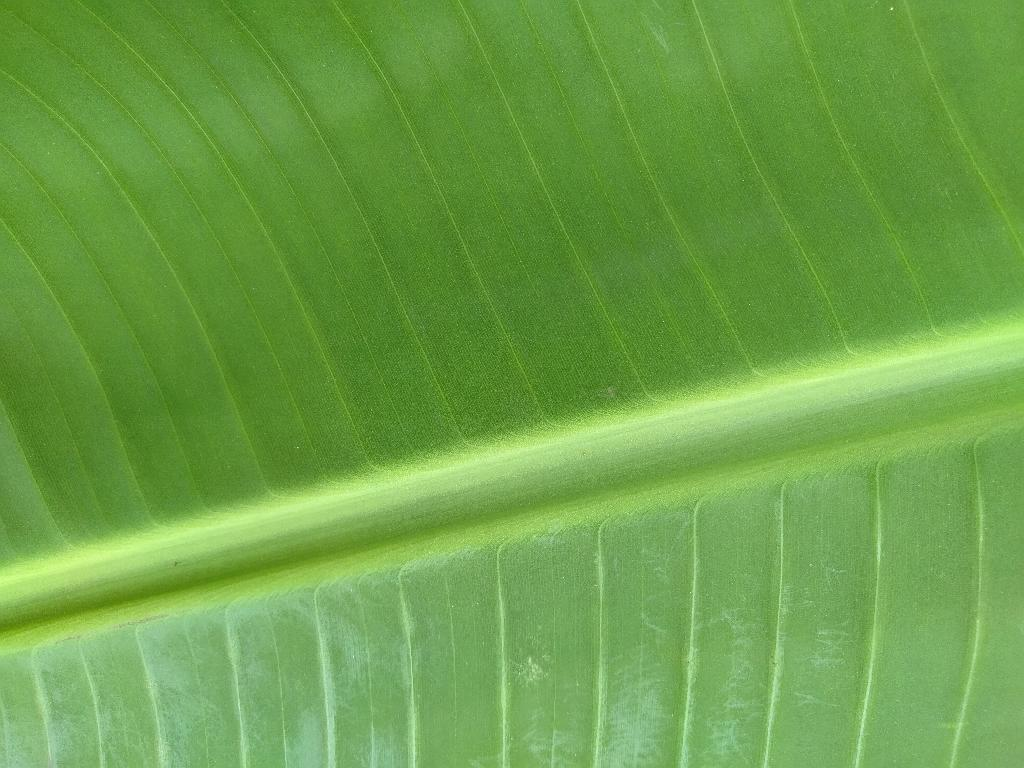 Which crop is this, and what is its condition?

banana, healthy
